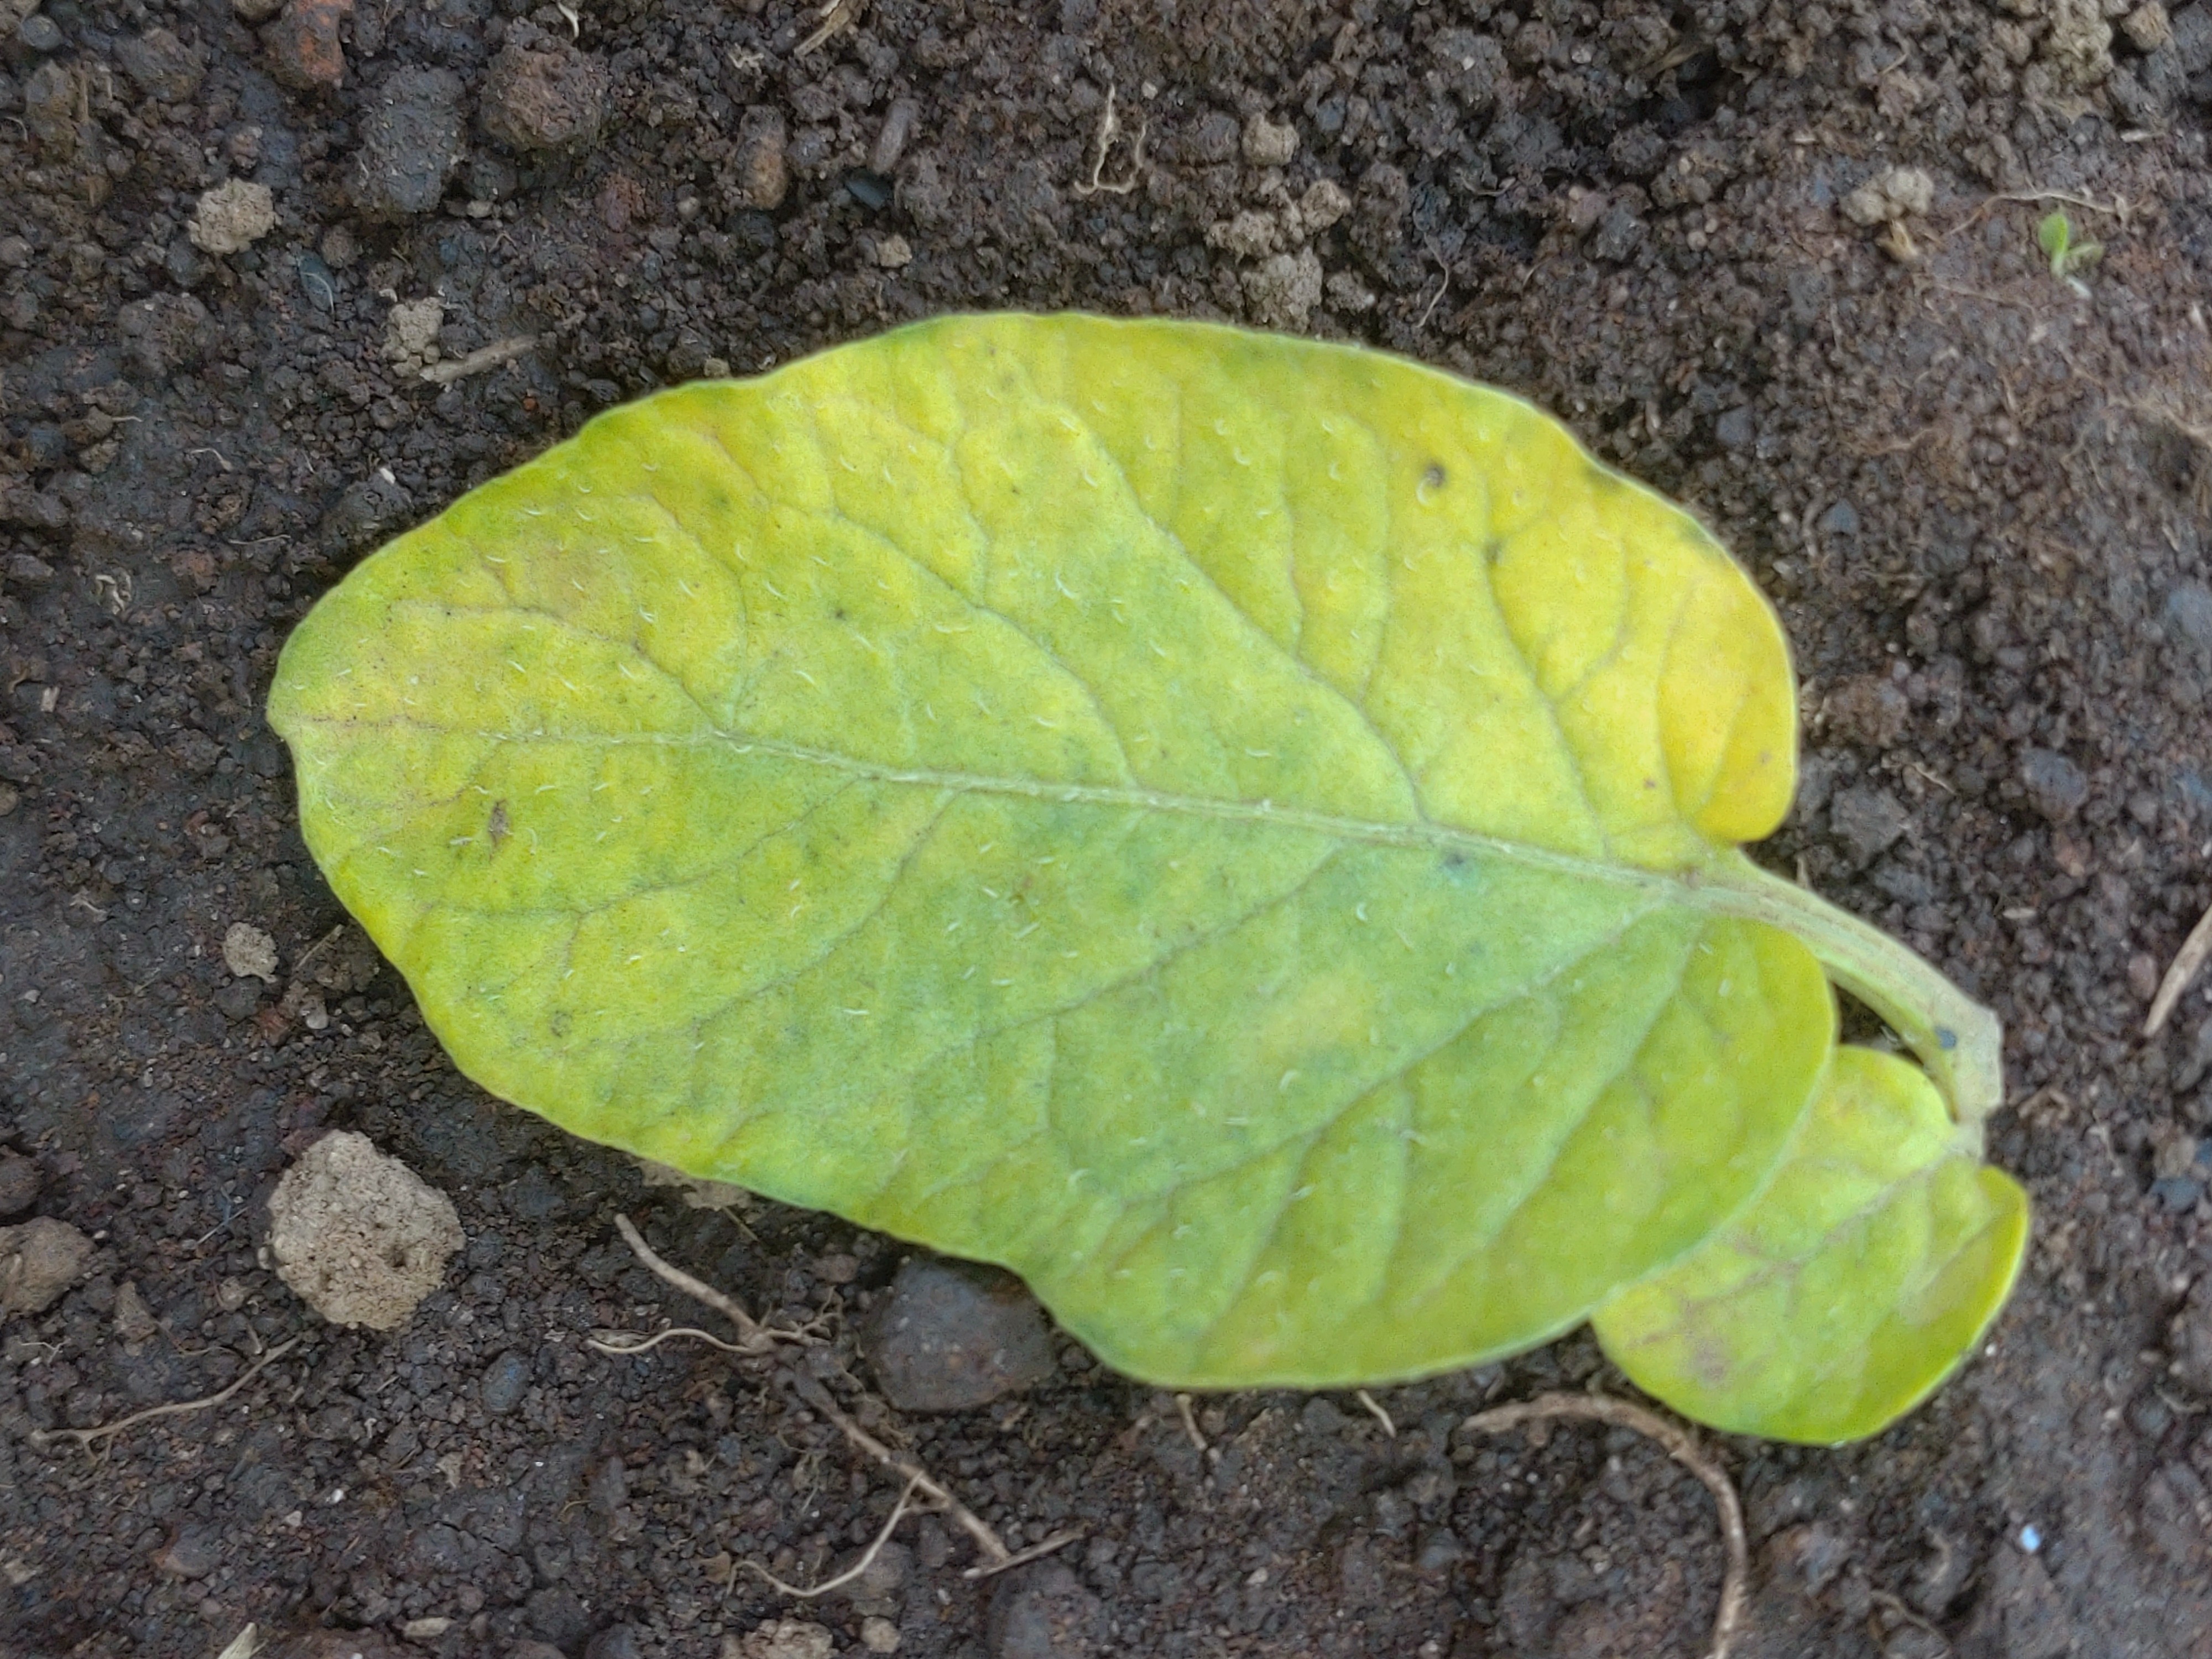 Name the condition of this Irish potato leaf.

late blight
